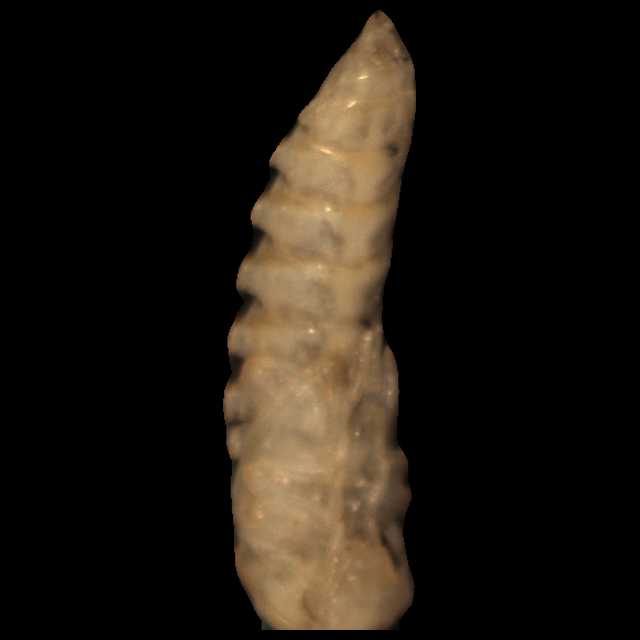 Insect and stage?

mealworm pupa
